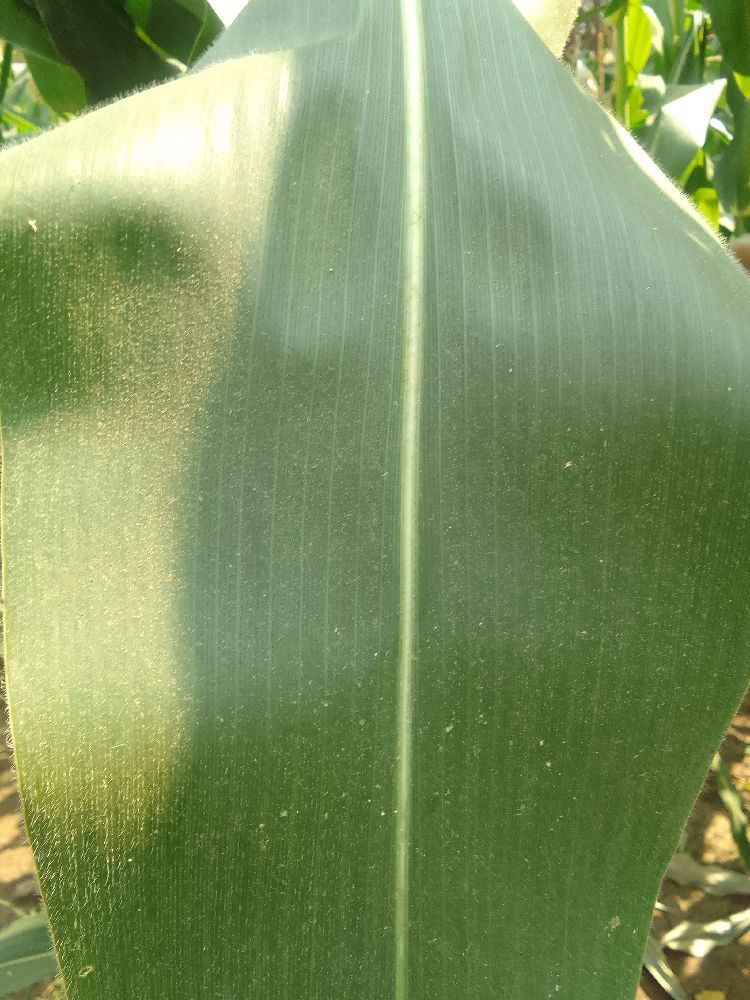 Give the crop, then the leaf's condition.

maize, healthy
